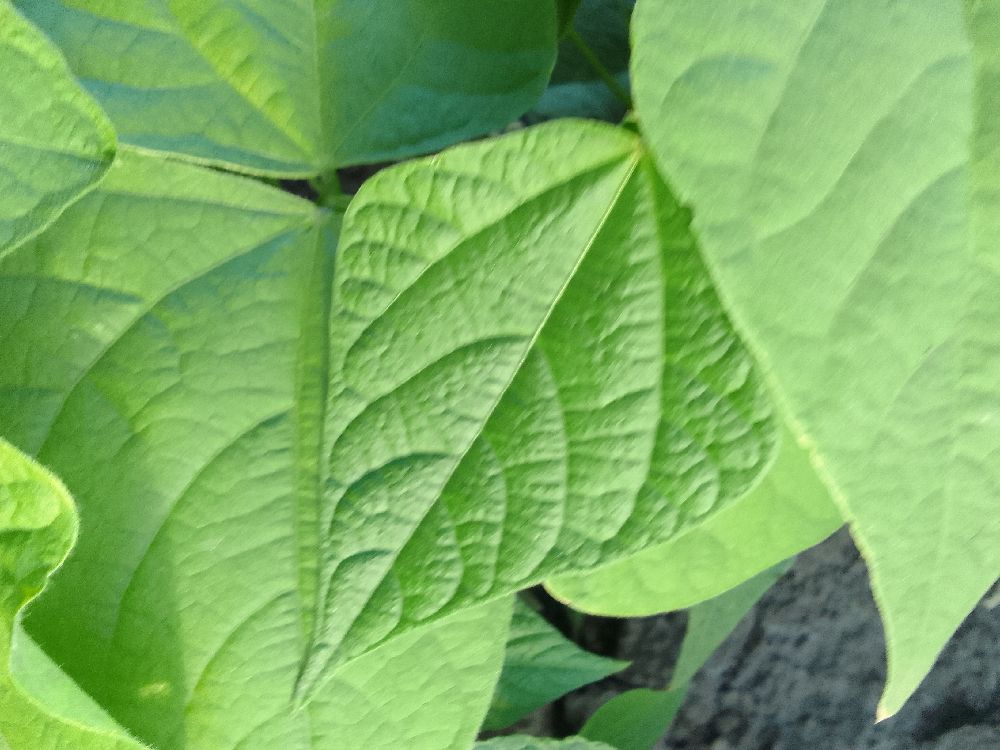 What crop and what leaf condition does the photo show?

common bean, healthy
